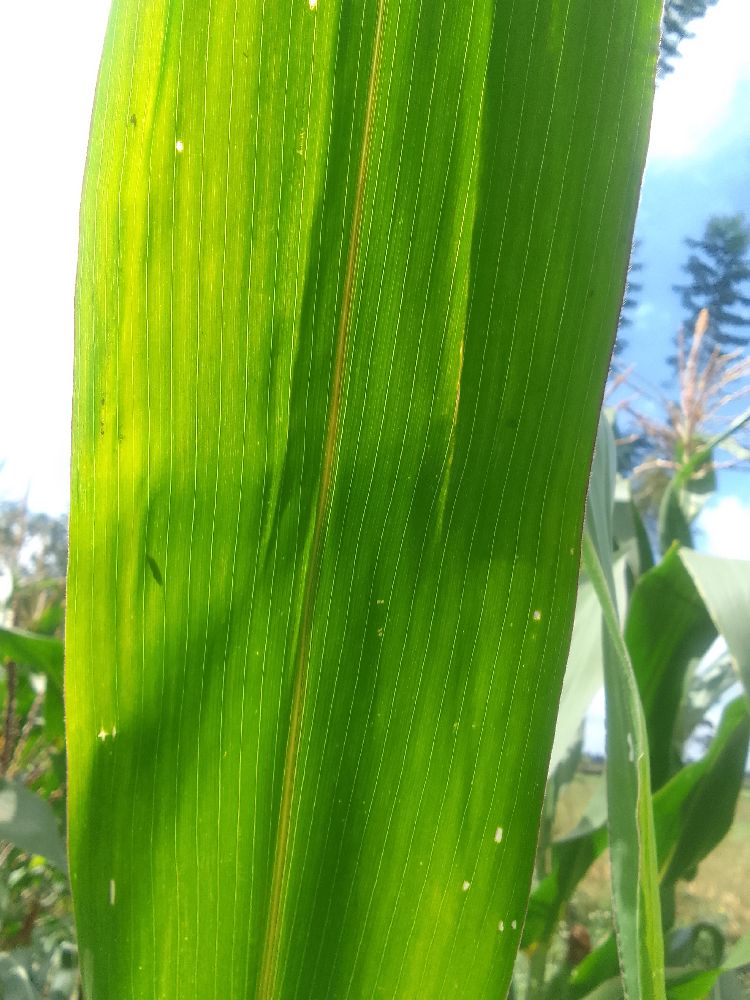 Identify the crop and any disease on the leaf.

maize, healthy
